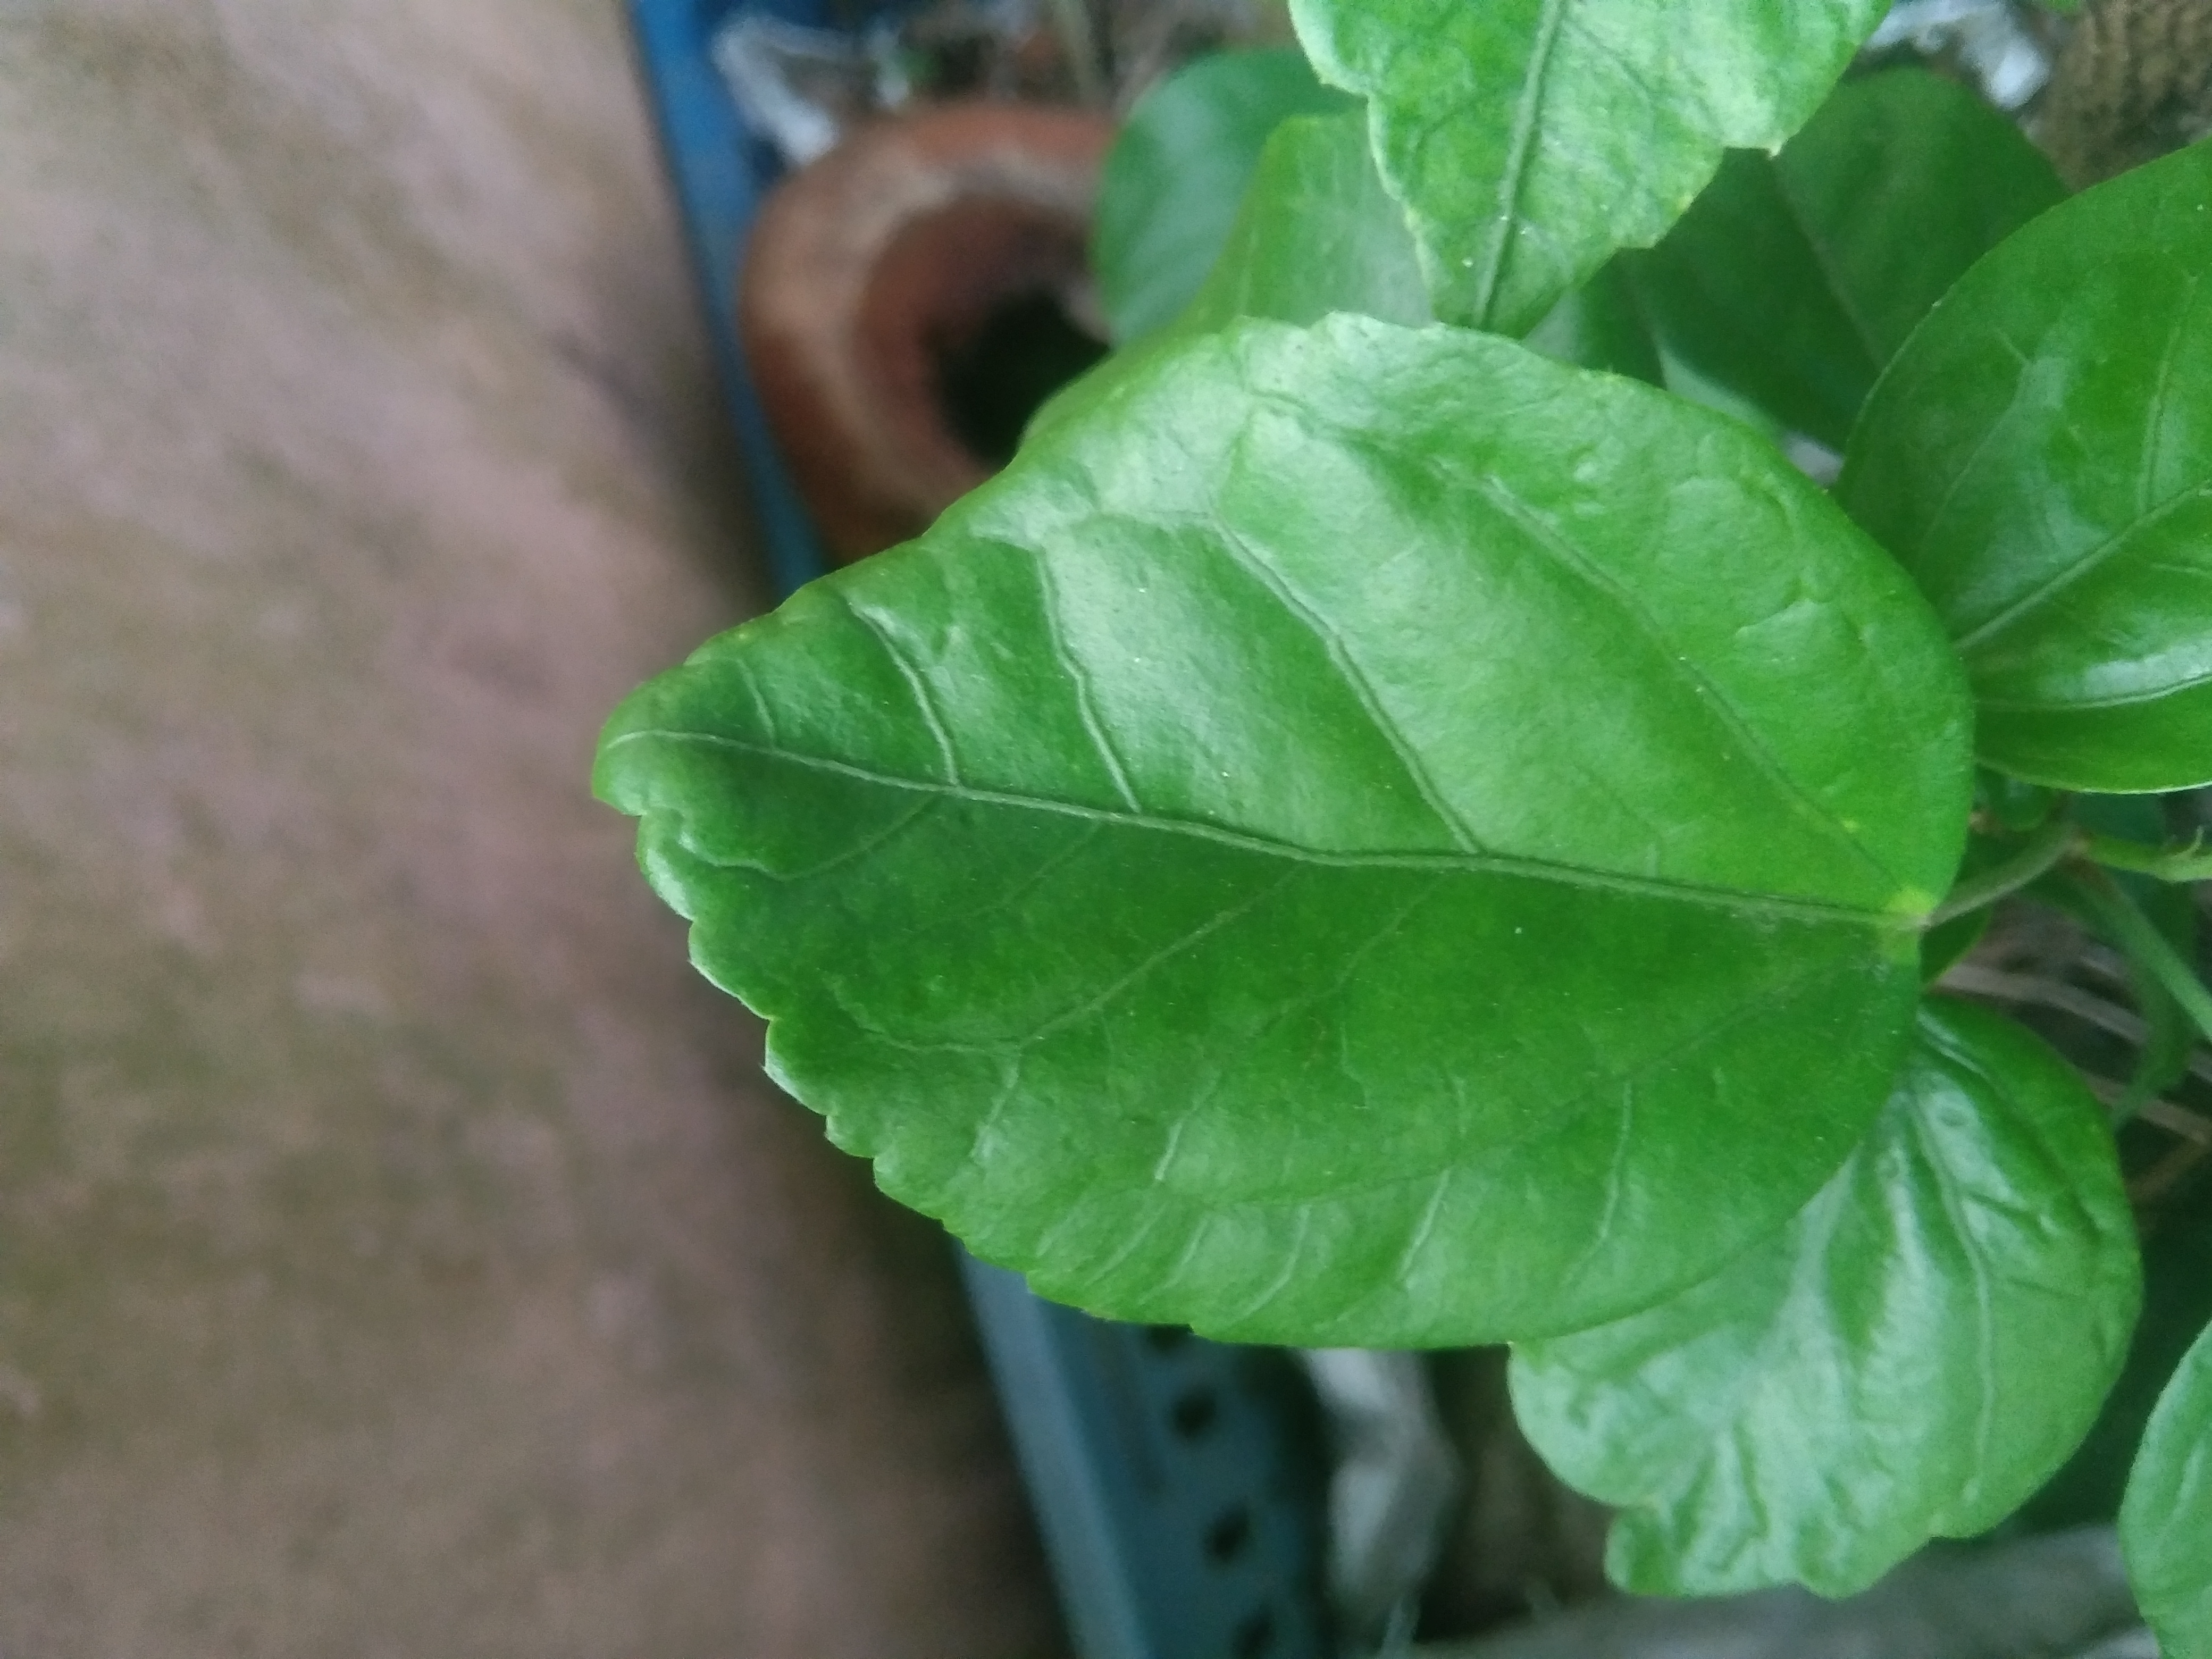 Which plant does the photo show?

hibiscus
